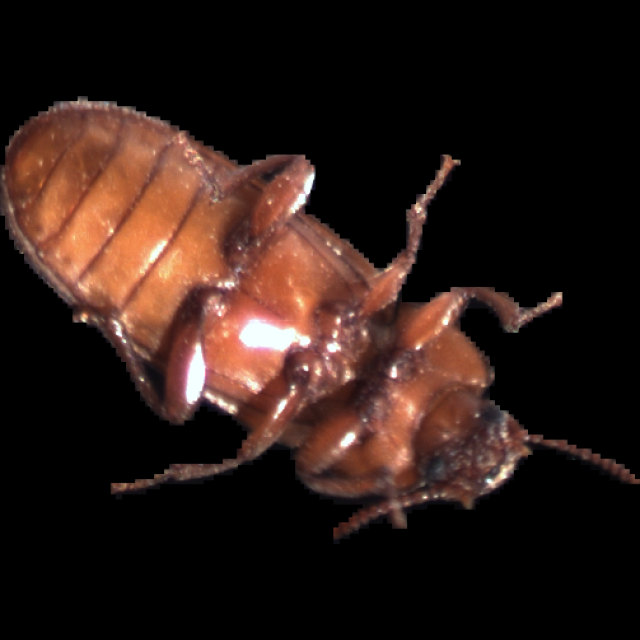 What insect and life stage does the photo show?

mealworm beetle
